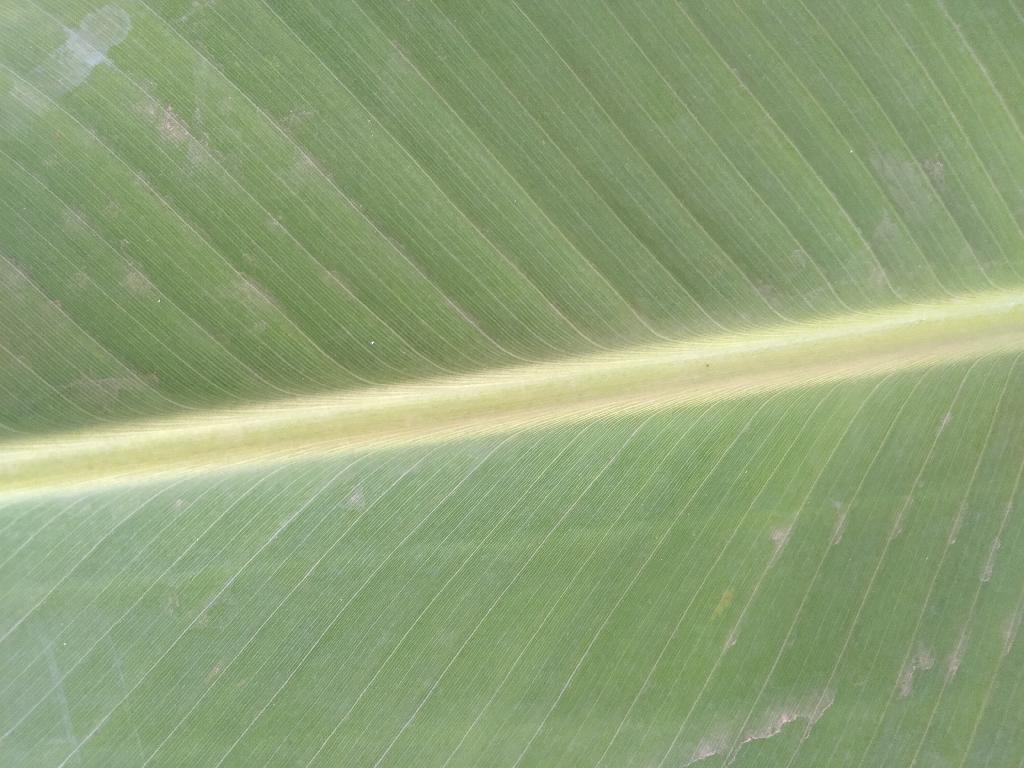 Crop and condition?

banana, healthy
